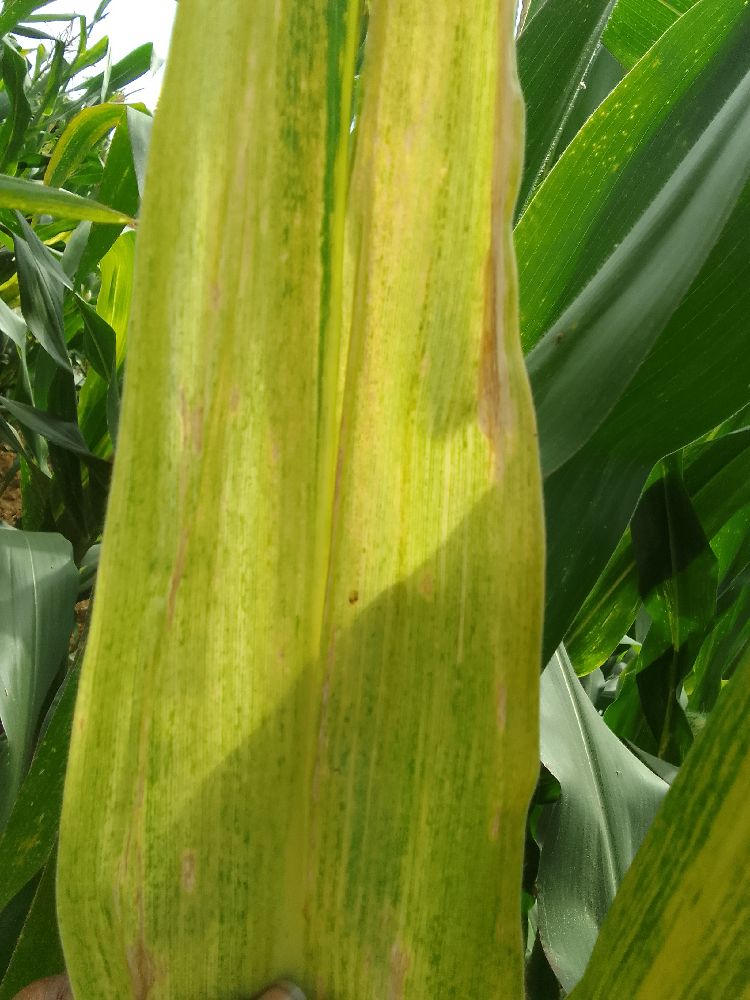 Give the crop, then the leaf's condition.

maize, maize lethal necrosis
